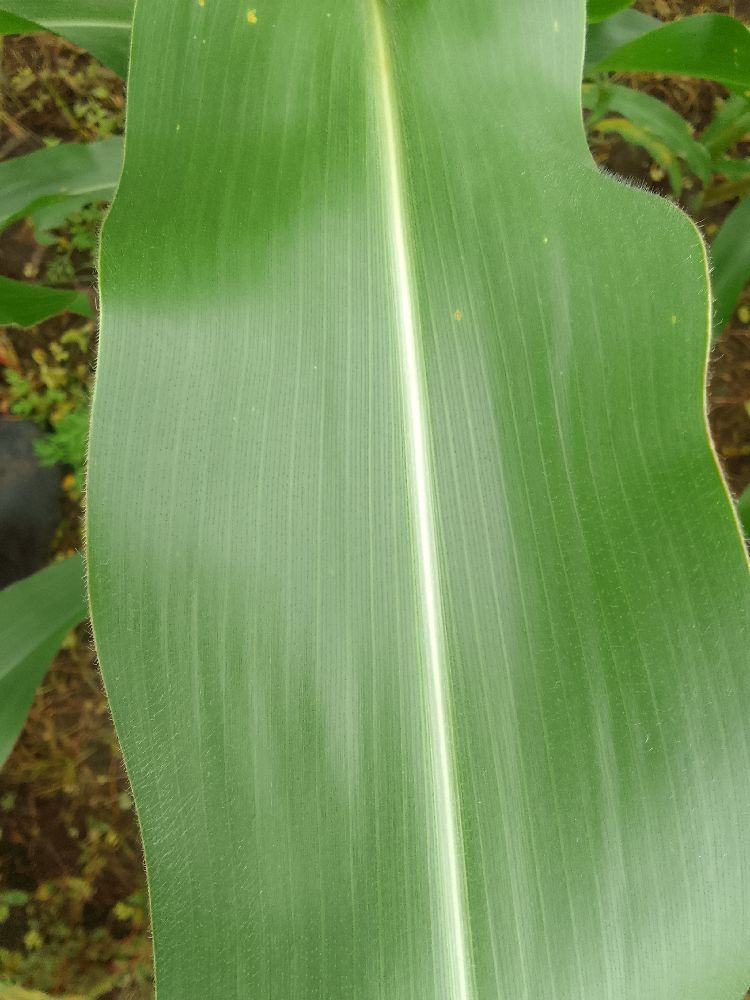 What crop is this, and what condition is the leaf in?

maize, healthy
